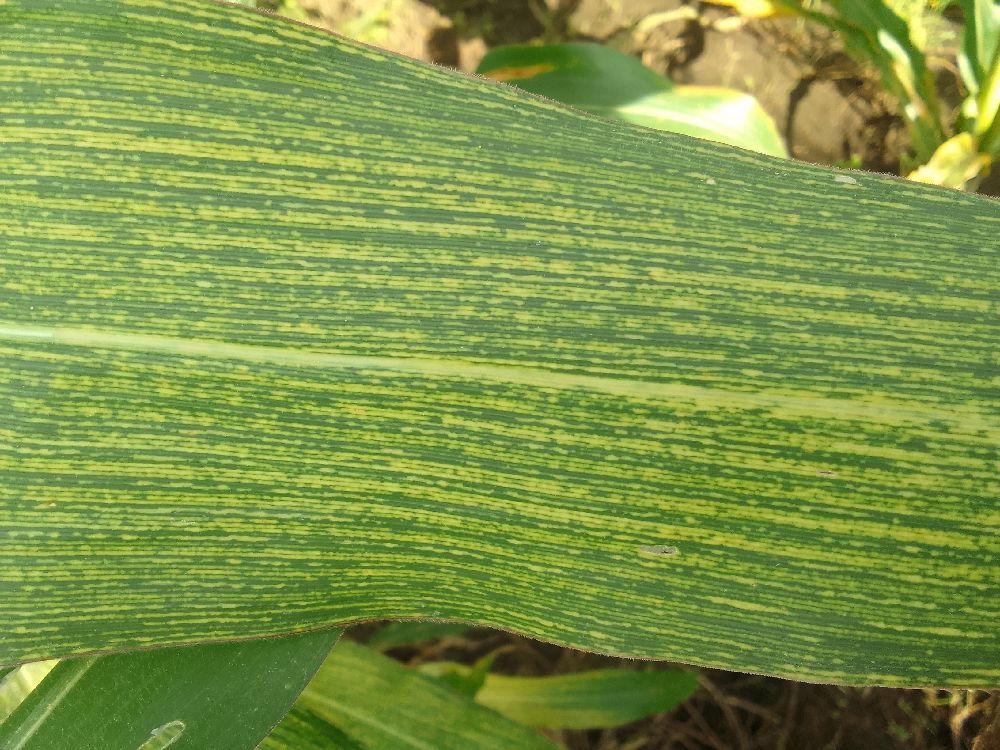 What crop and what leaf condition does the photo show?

maize, maize streak virus
